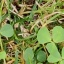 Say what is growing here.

unstructured weed
